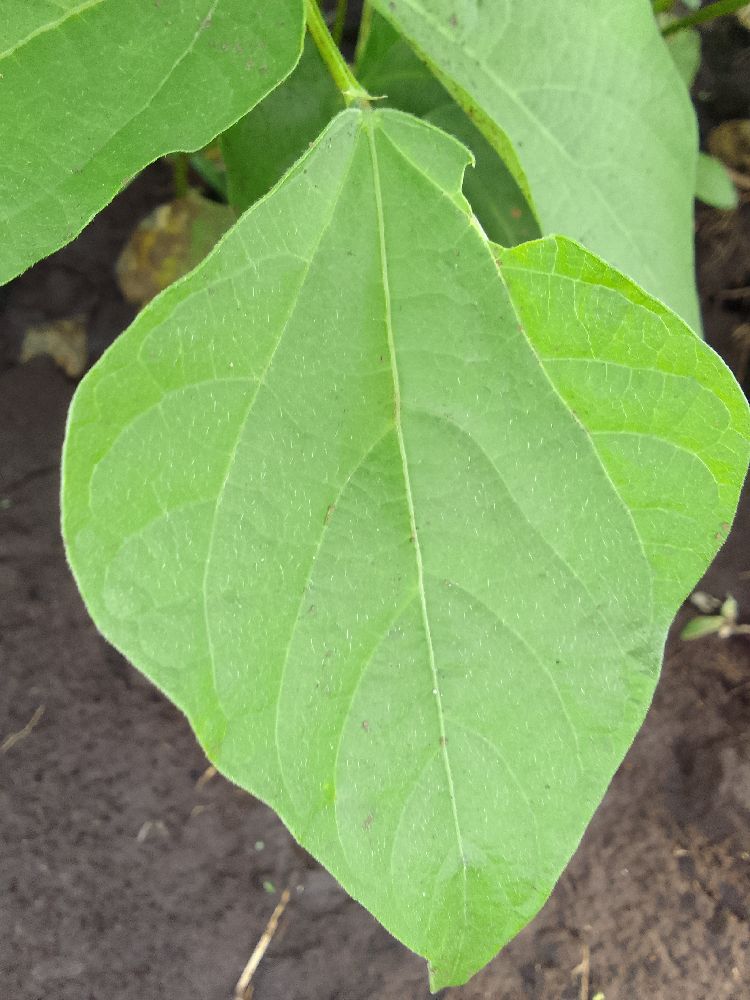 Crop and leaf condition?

common bean, healthy
